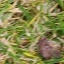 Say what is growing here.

grass
